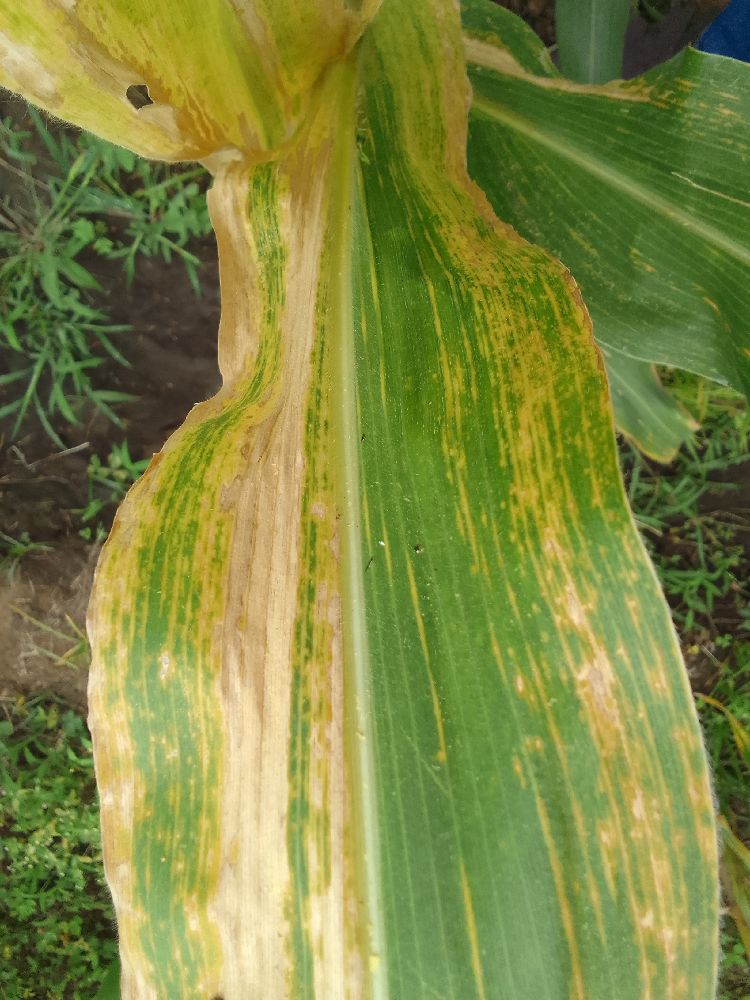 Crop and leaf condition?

maize, maize lethal necrosis
